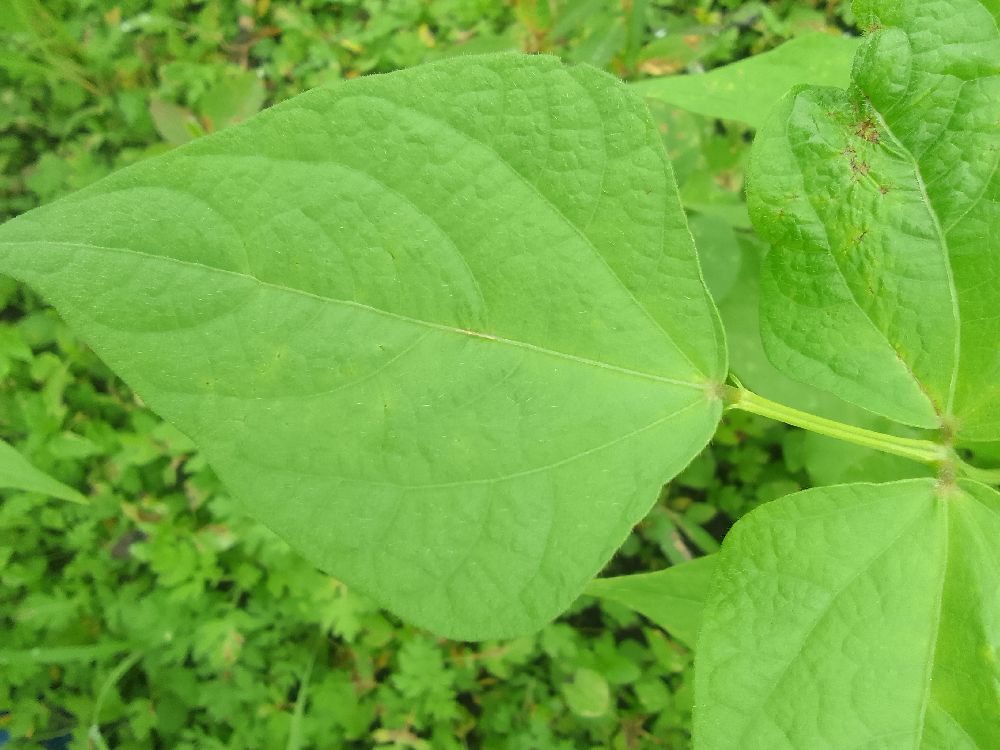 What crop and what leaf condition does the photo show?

common bean, healthy
